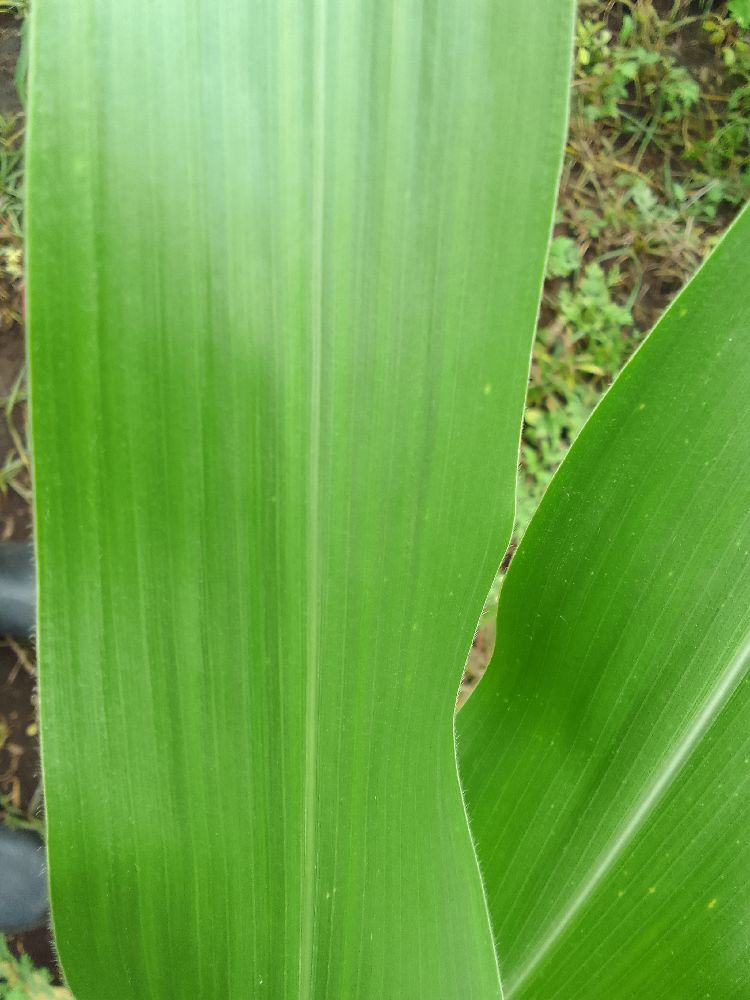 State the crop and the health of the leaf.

maize, healthy
